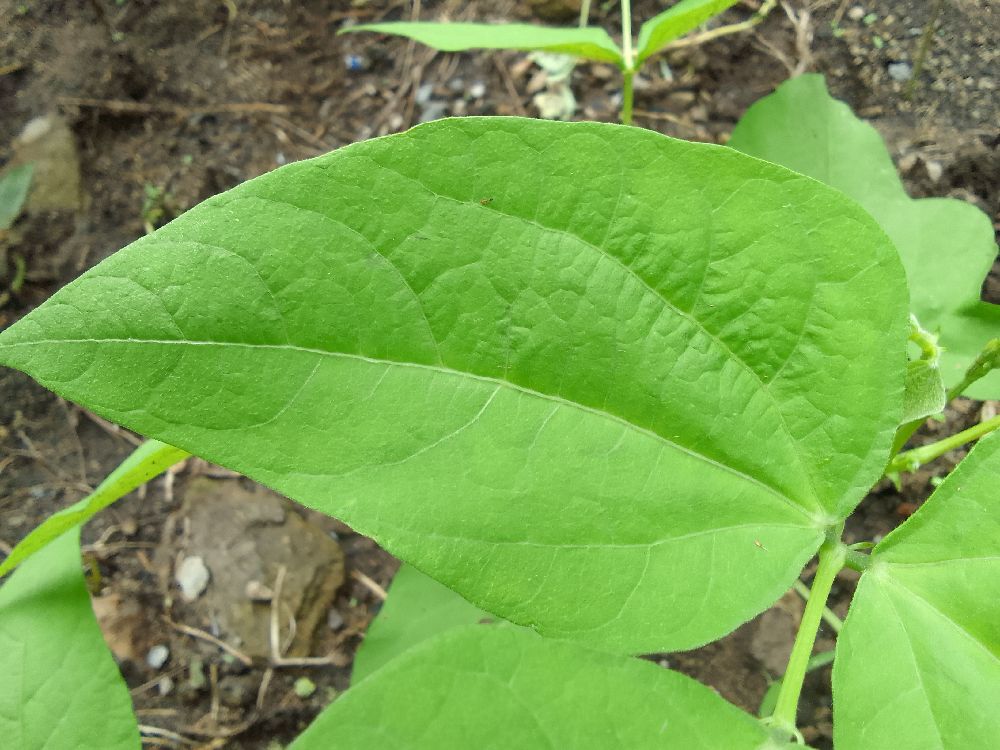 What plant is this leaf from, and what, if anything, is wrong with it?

common bean, healthy
